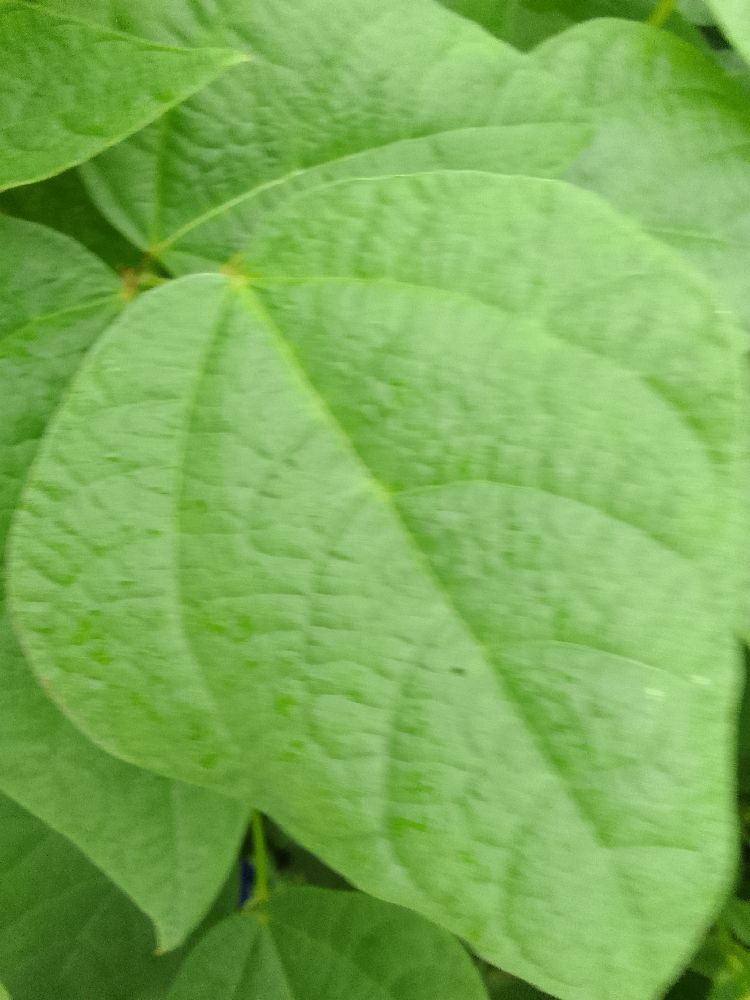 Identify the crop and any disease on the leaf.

common bean, healthy
